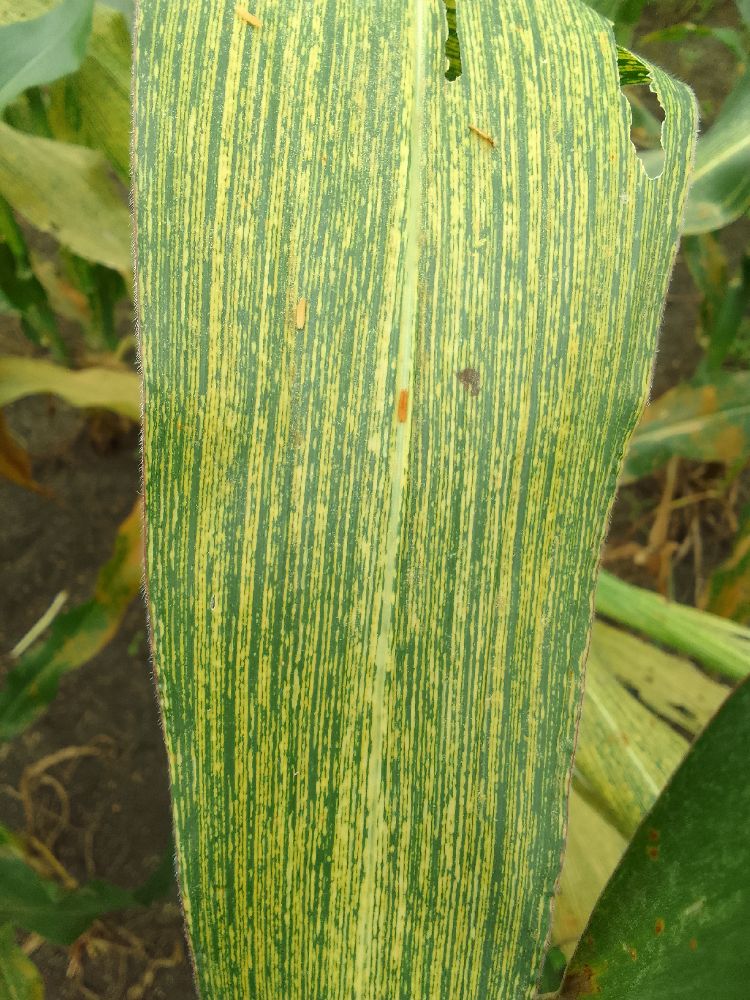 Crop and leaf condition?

maize, maize streak virus
